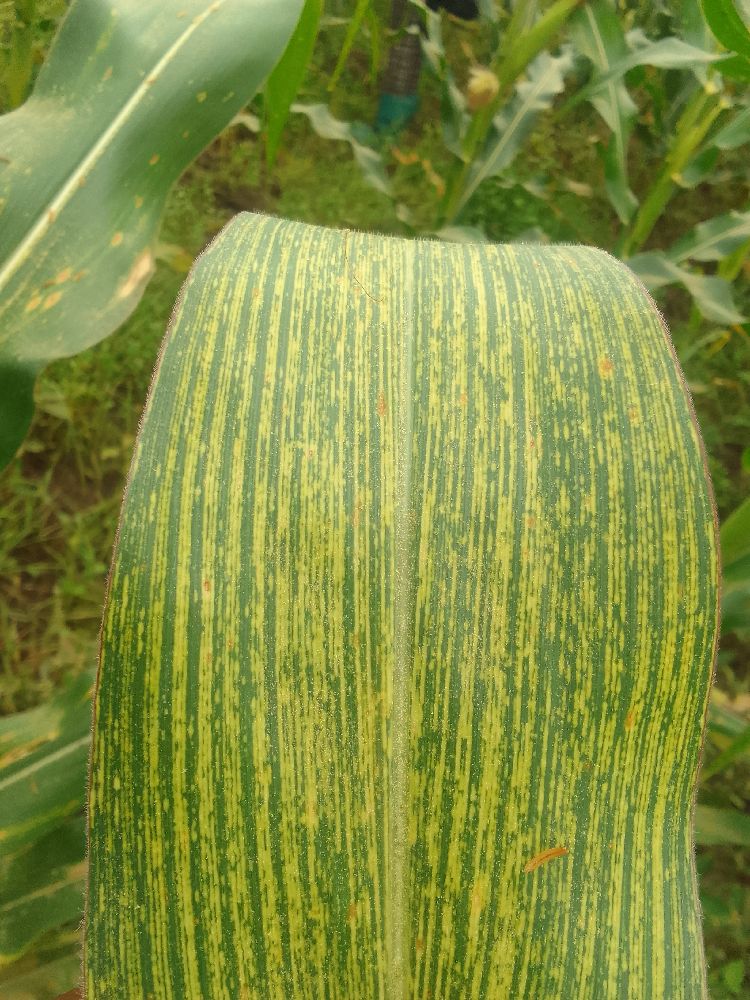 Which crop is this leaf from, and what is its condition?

maize, maize streak virus
